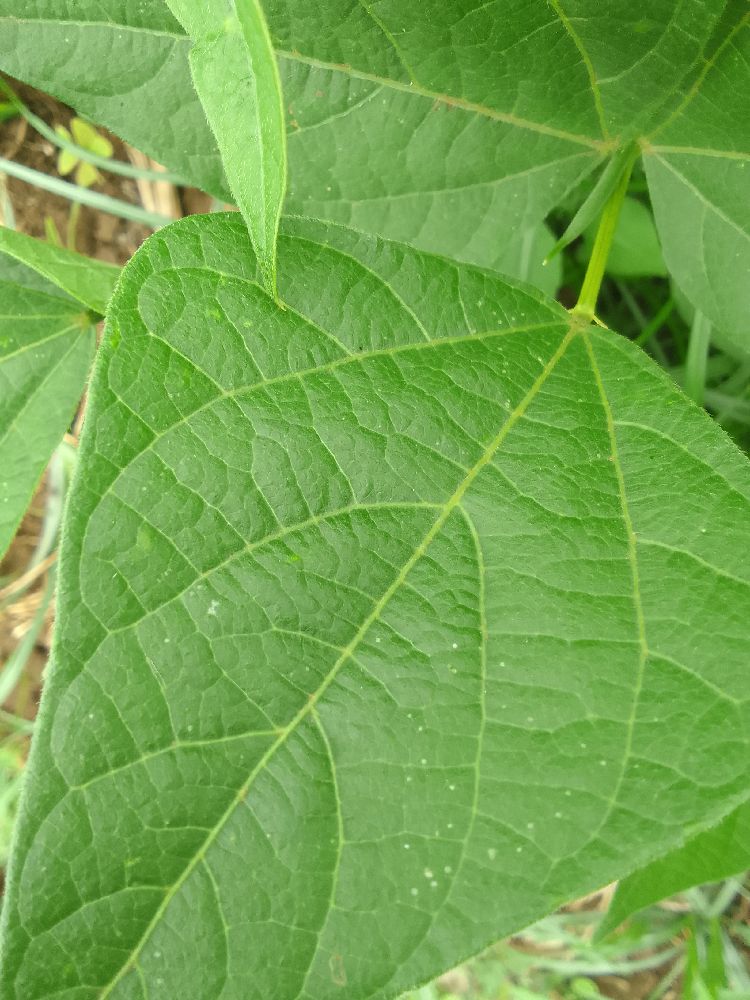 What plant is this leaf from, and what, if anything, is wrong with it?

common bean, healthy
